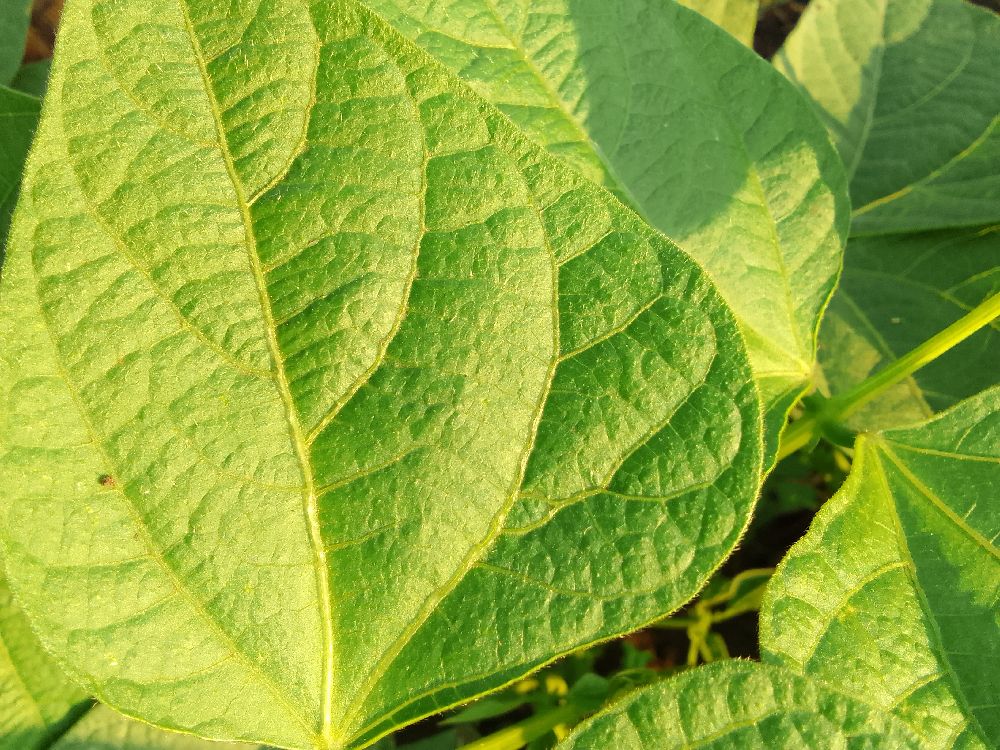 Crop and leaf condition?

common bean, healthy
